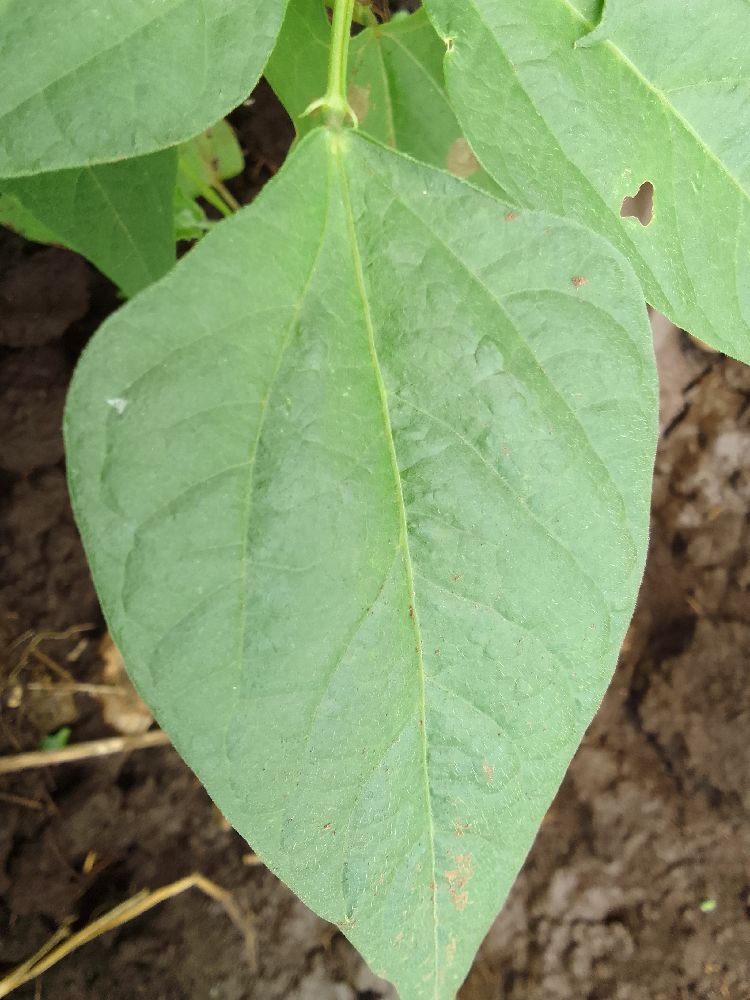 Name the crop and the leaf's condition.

common bean, healthy
